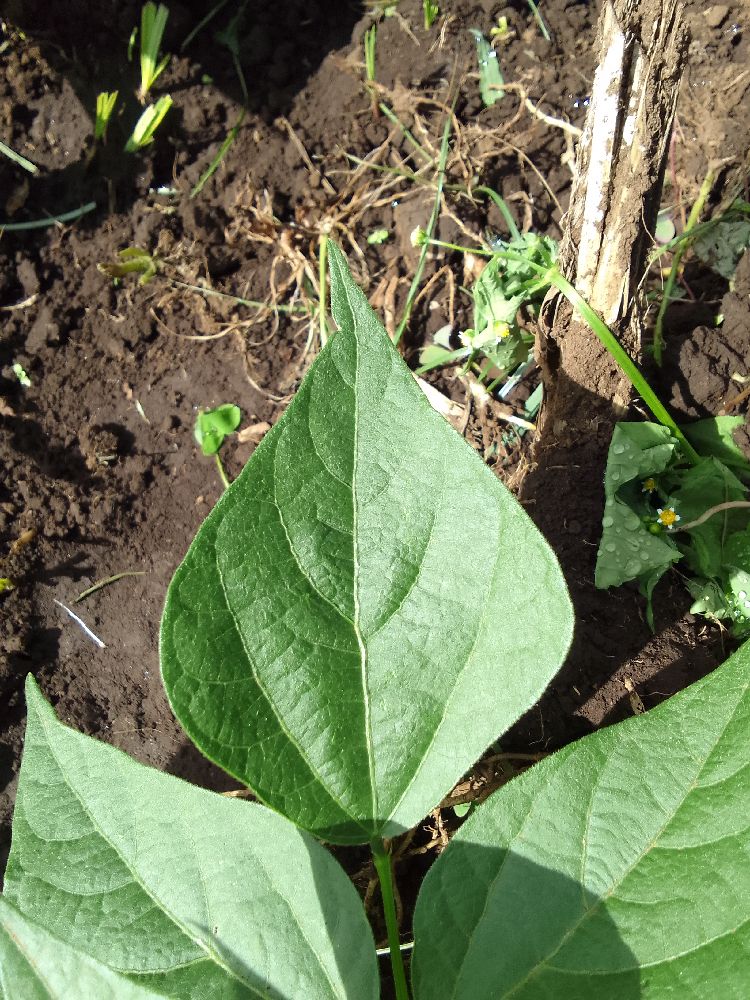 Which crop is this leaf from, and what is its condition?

common bean, healthy
